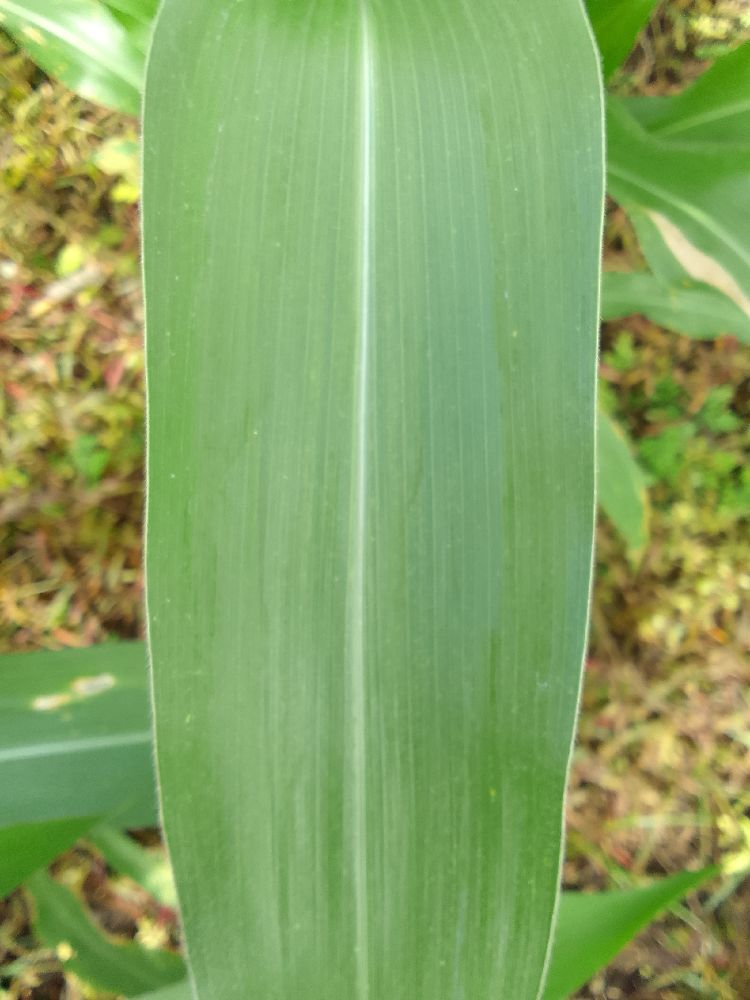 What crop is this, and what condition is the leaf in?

maize, healthy
